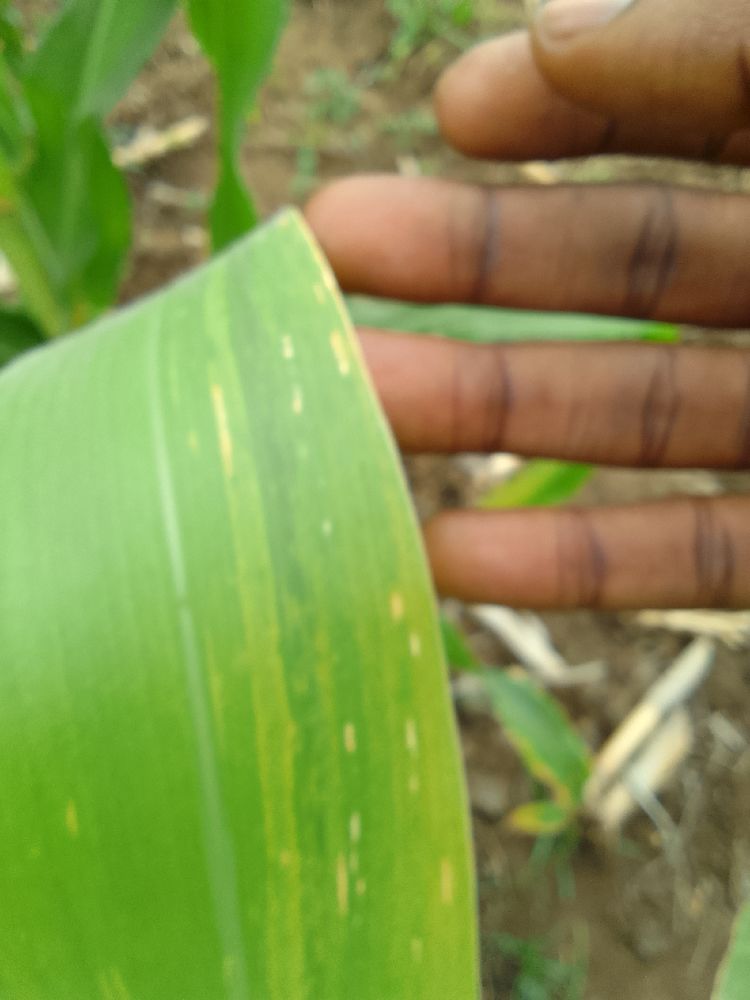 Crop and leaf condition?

maize, maize lethal necrosis
